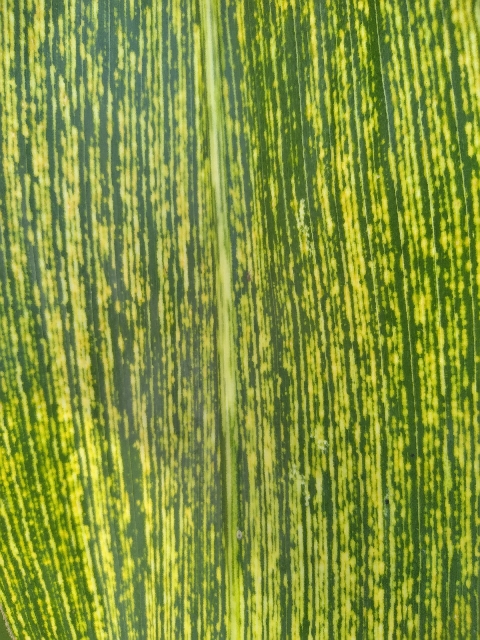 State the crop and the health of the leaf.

maize, maize streak virus
